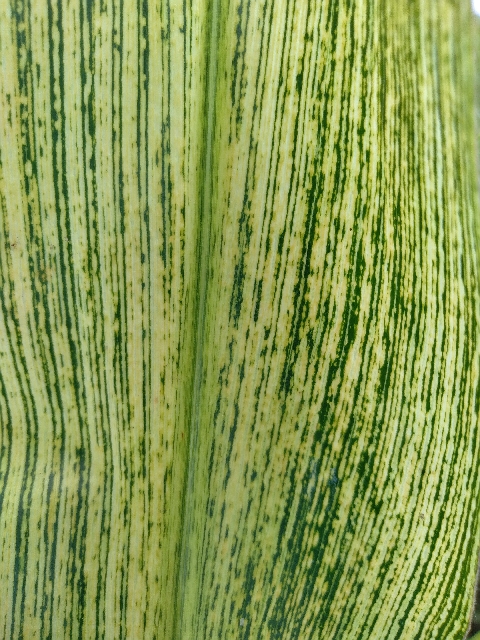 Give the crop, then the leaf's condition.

maize, maize streak virus
